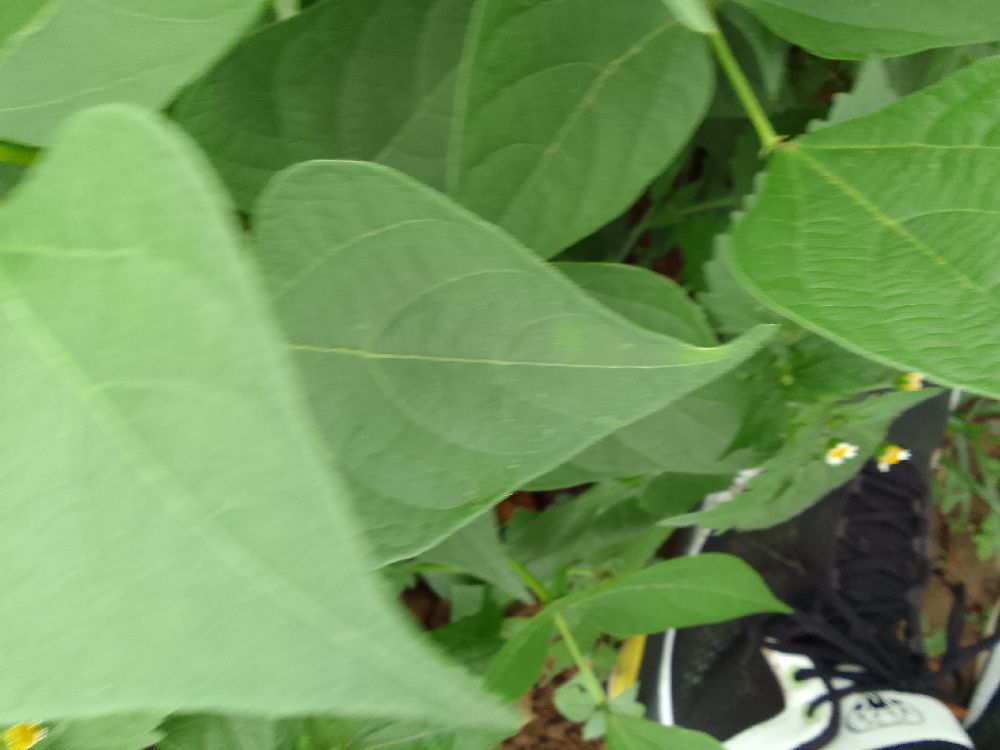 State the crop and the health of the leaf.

common bean, healthy
